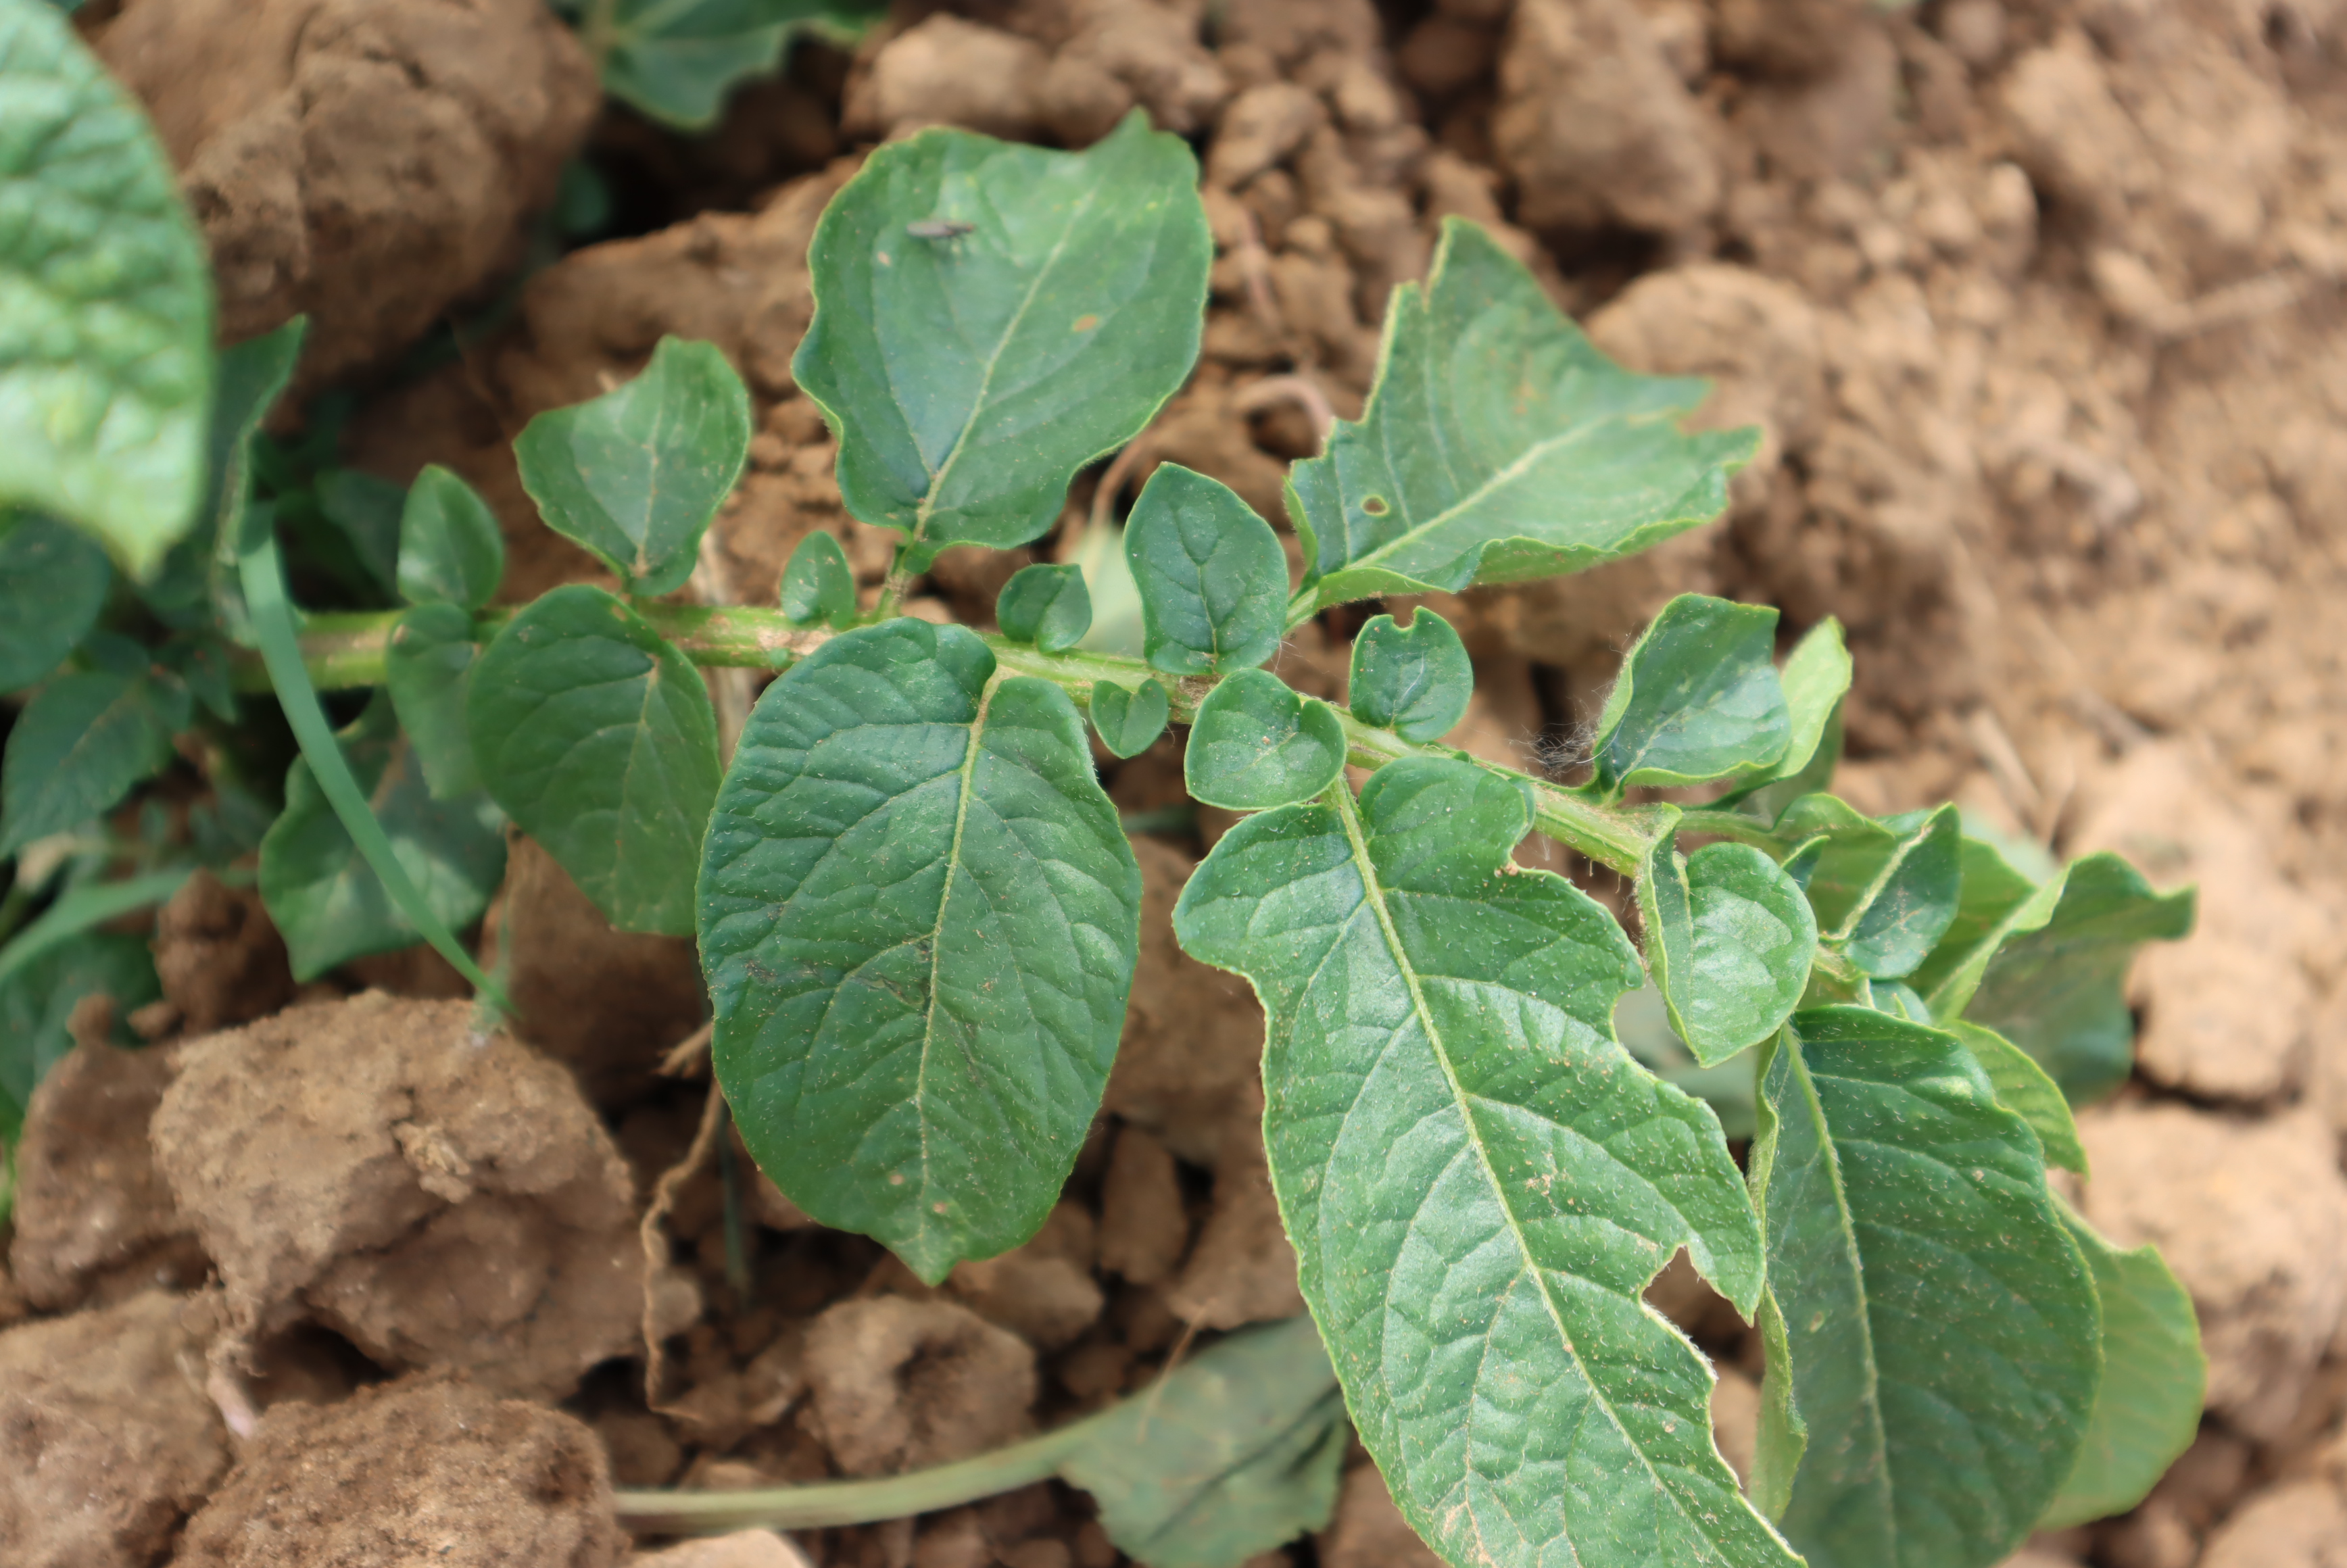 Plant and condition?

potato, phytophagous
